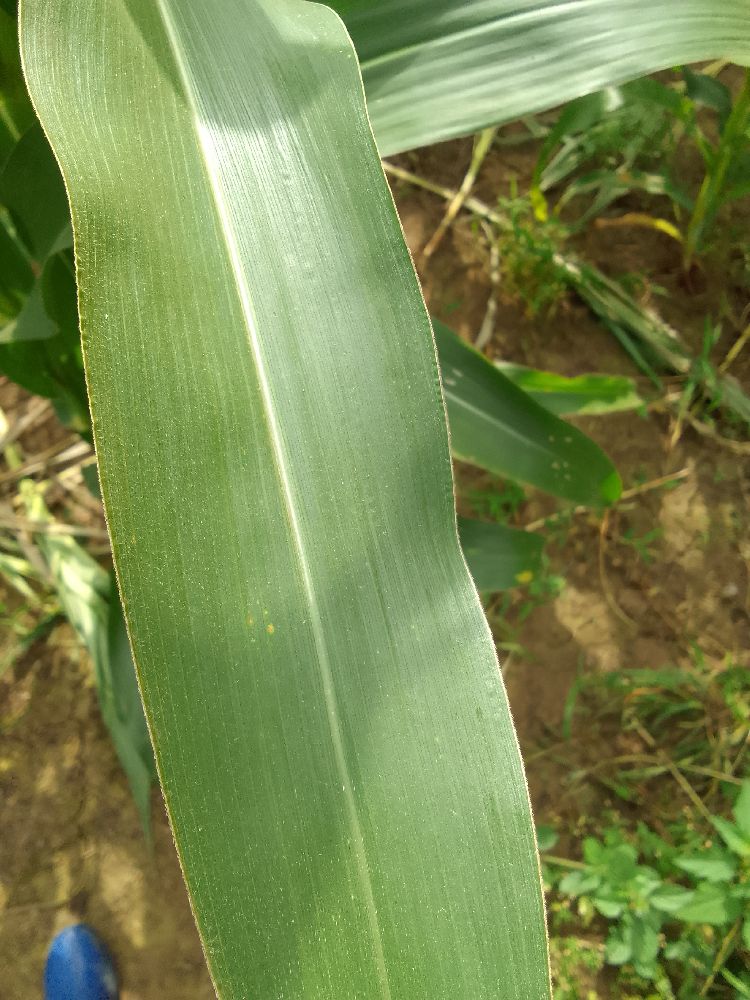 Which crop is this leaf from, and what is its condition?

maize, healthy
